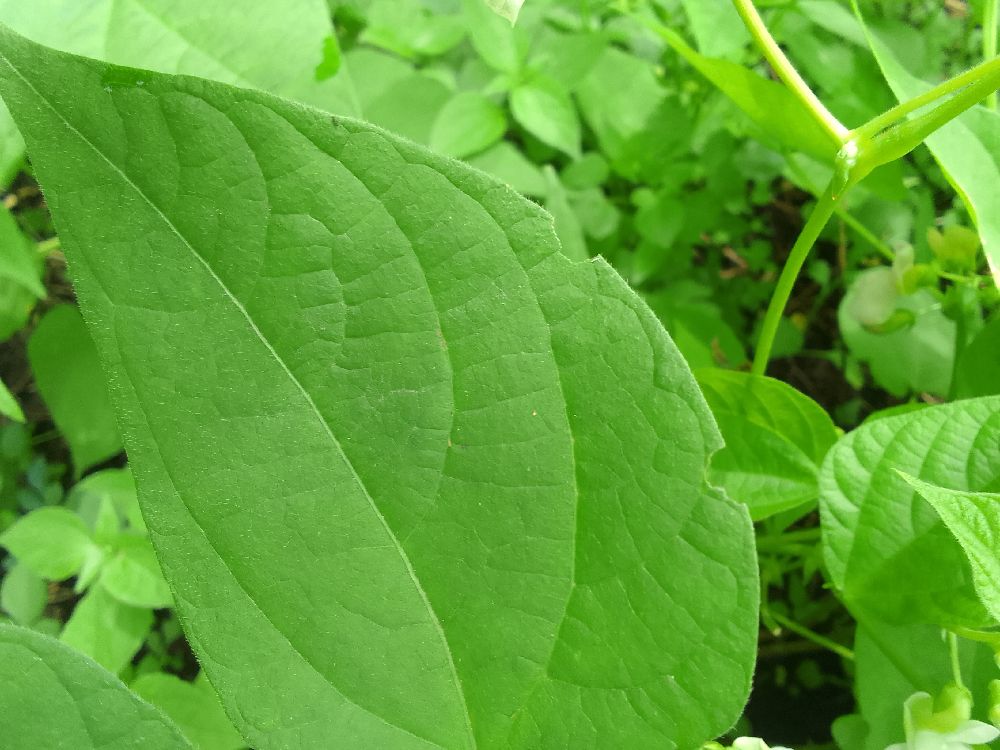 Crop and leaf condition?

common bean, healthy
